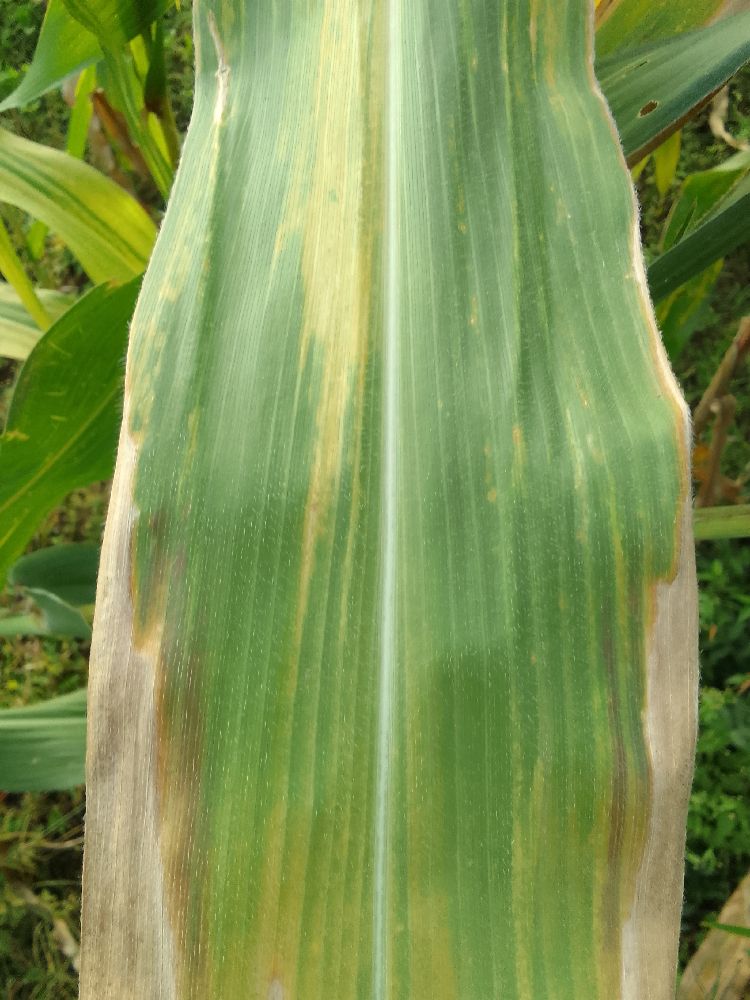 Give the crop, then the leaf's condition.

maize, maize lethal necrosis
